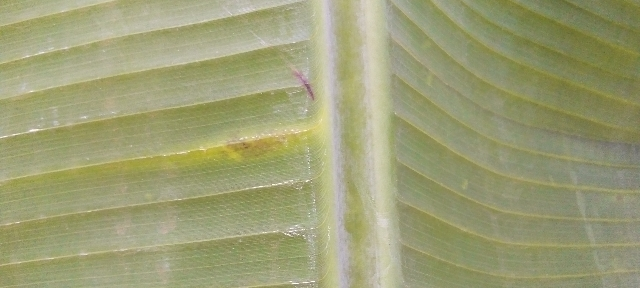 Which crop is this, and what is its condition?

banana, healthy
